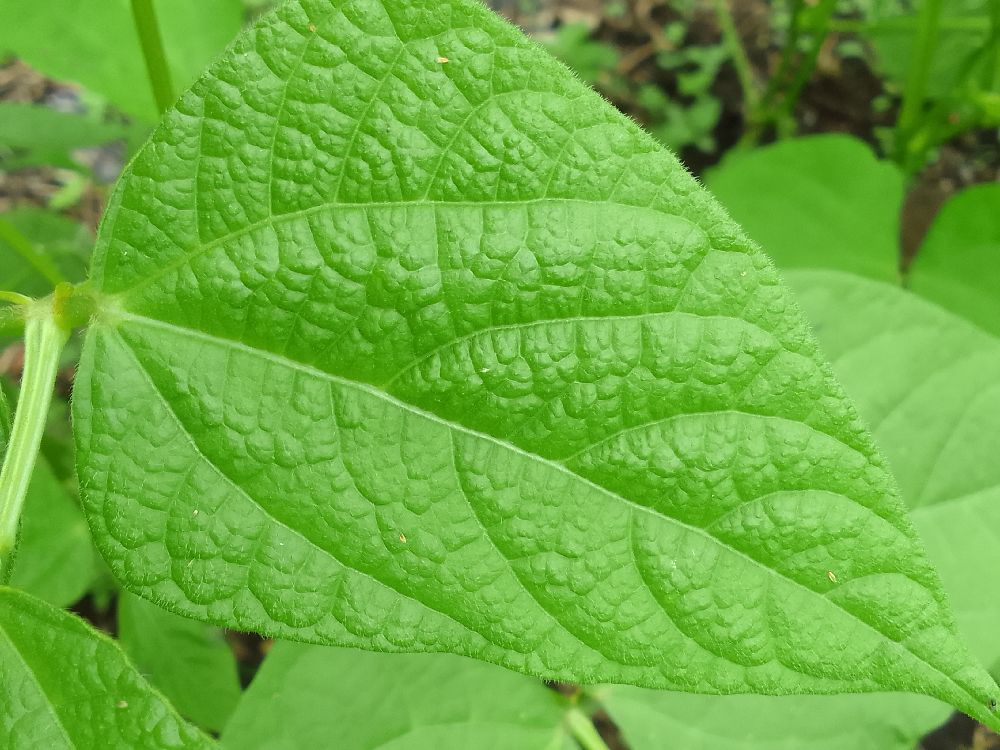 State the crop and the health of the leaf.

common bean, healthy
